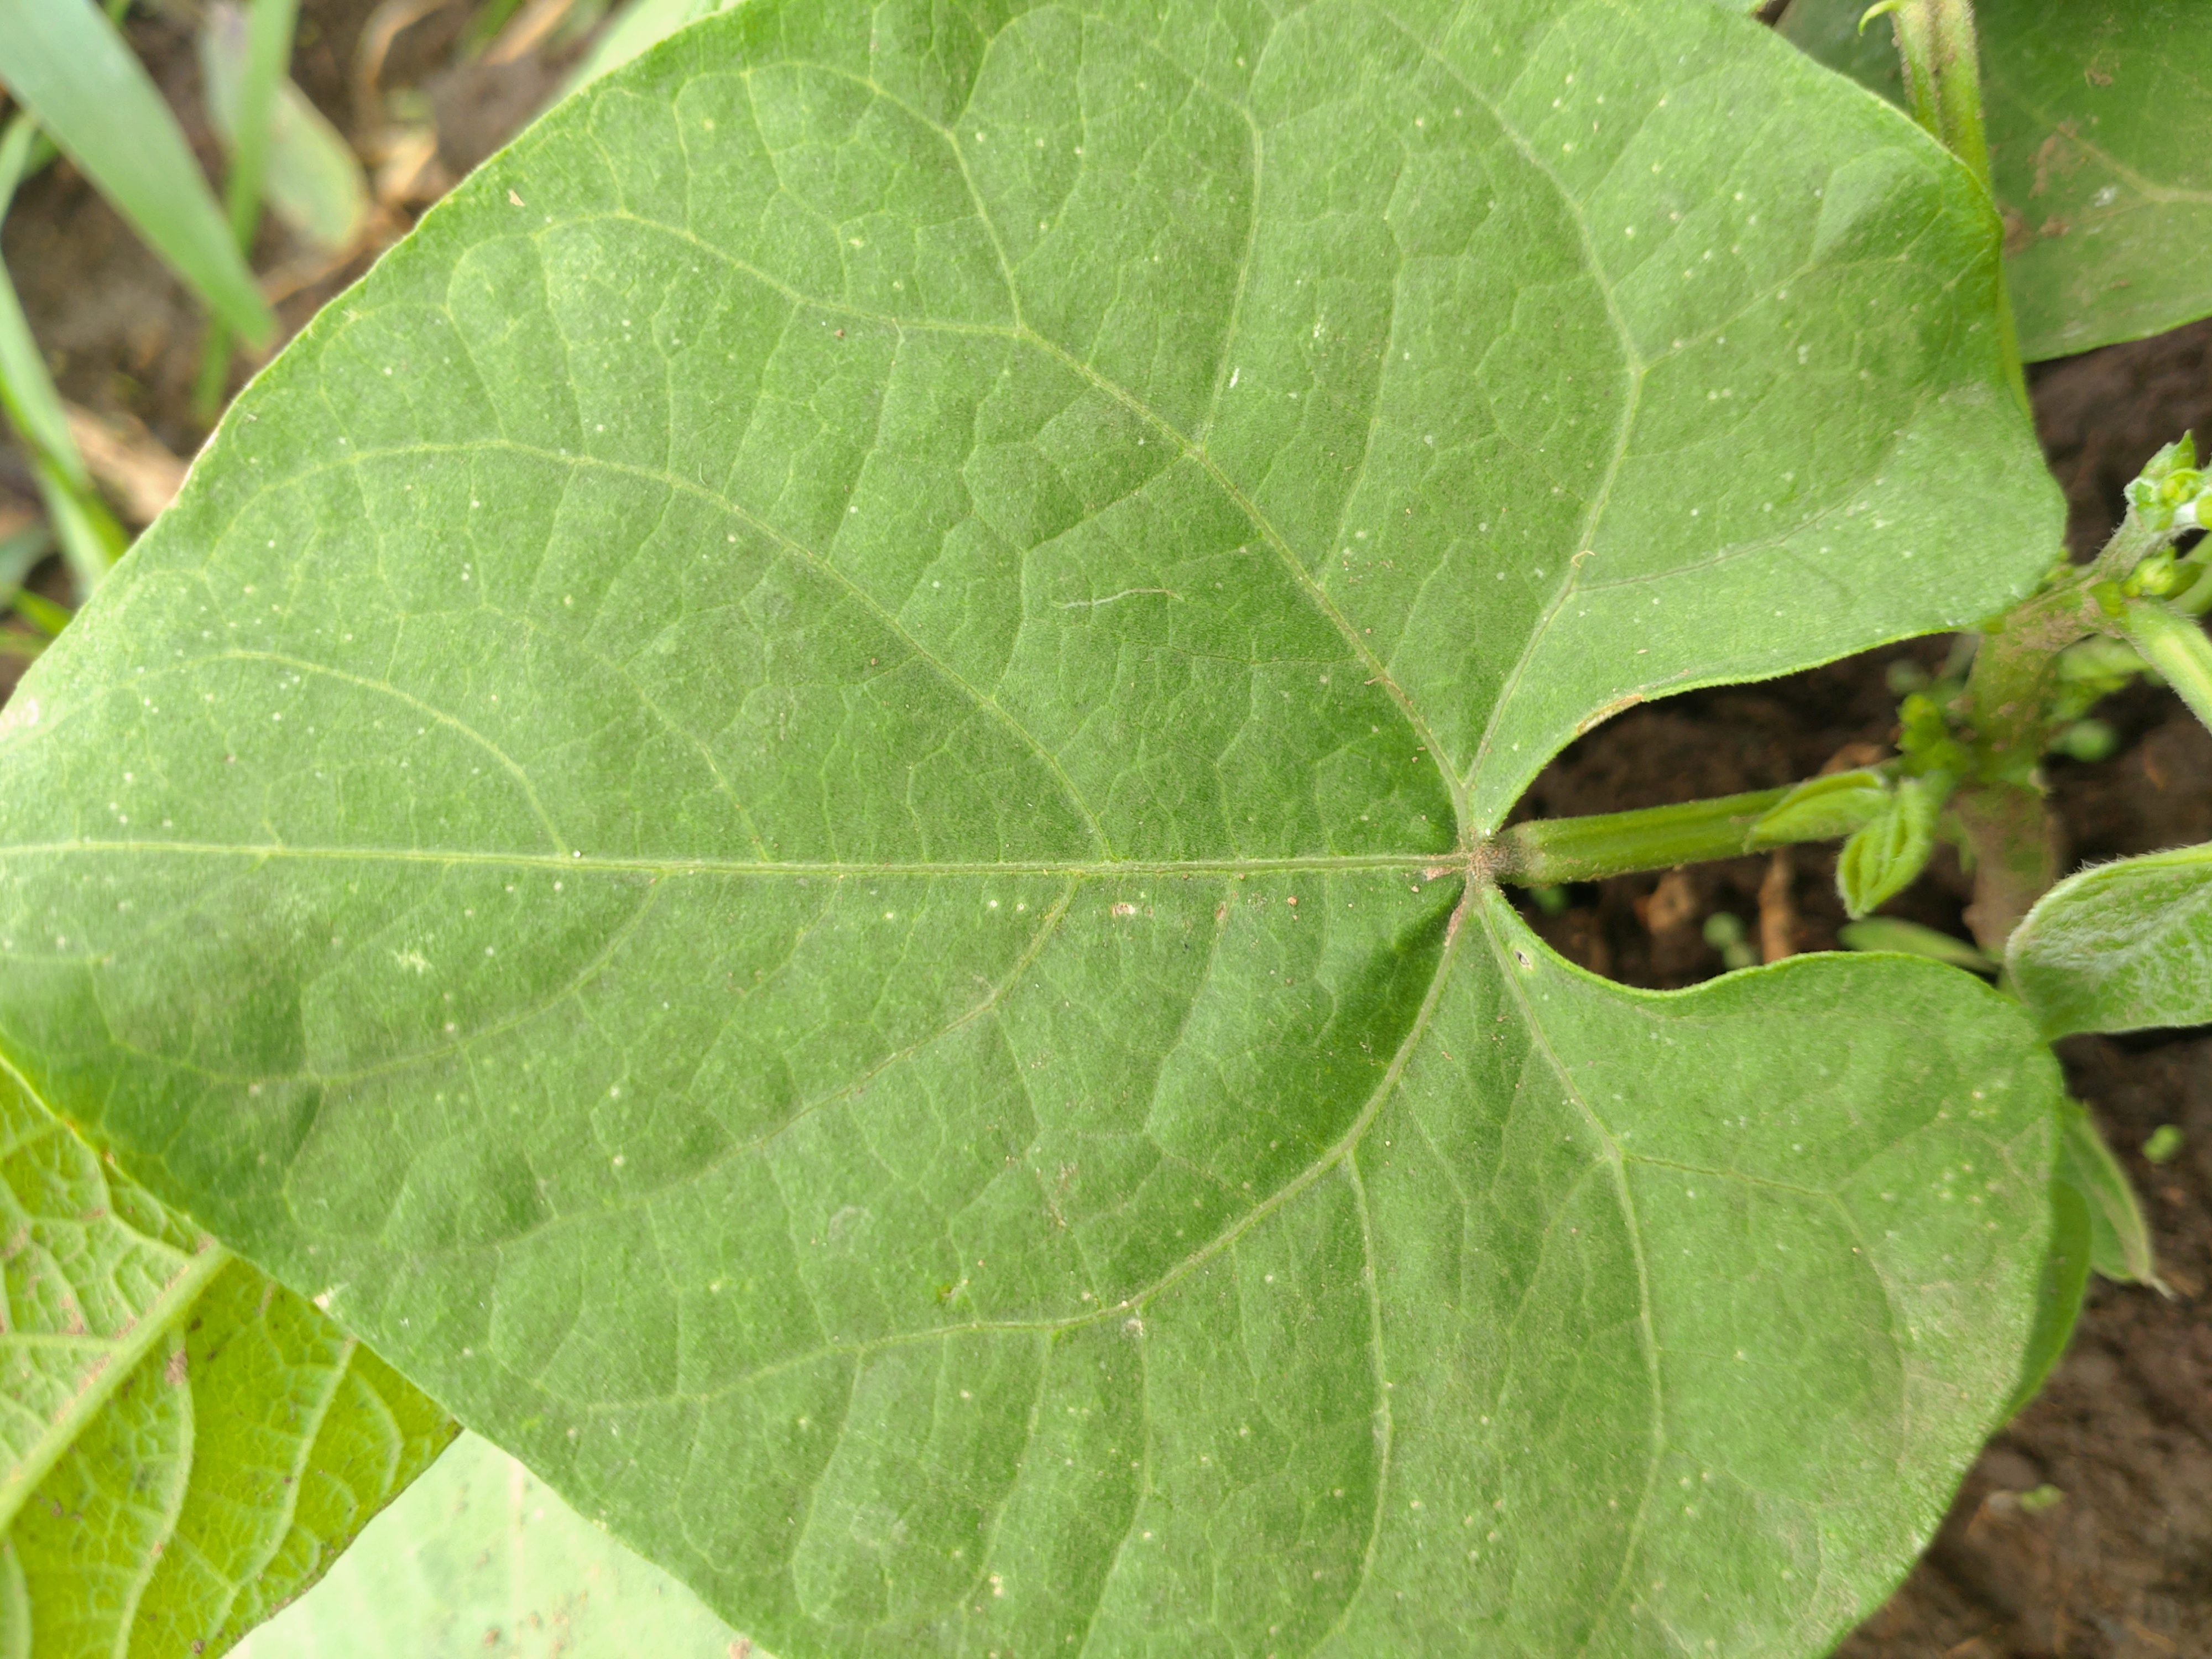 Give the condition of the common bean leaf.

healthy
